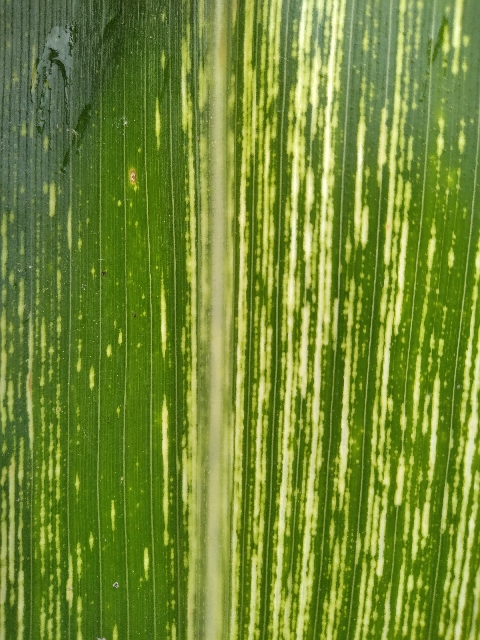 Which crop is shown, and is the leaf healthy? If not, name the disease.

maize, maize streak virus
